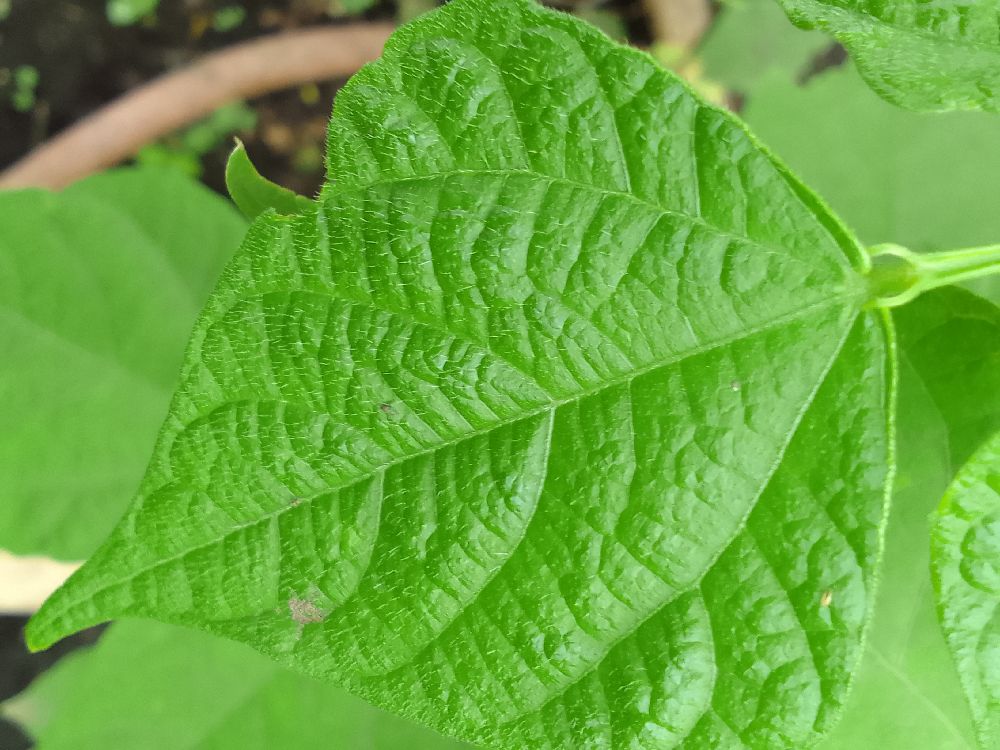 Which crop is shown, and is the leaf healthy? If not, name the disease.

common bean, healthy
